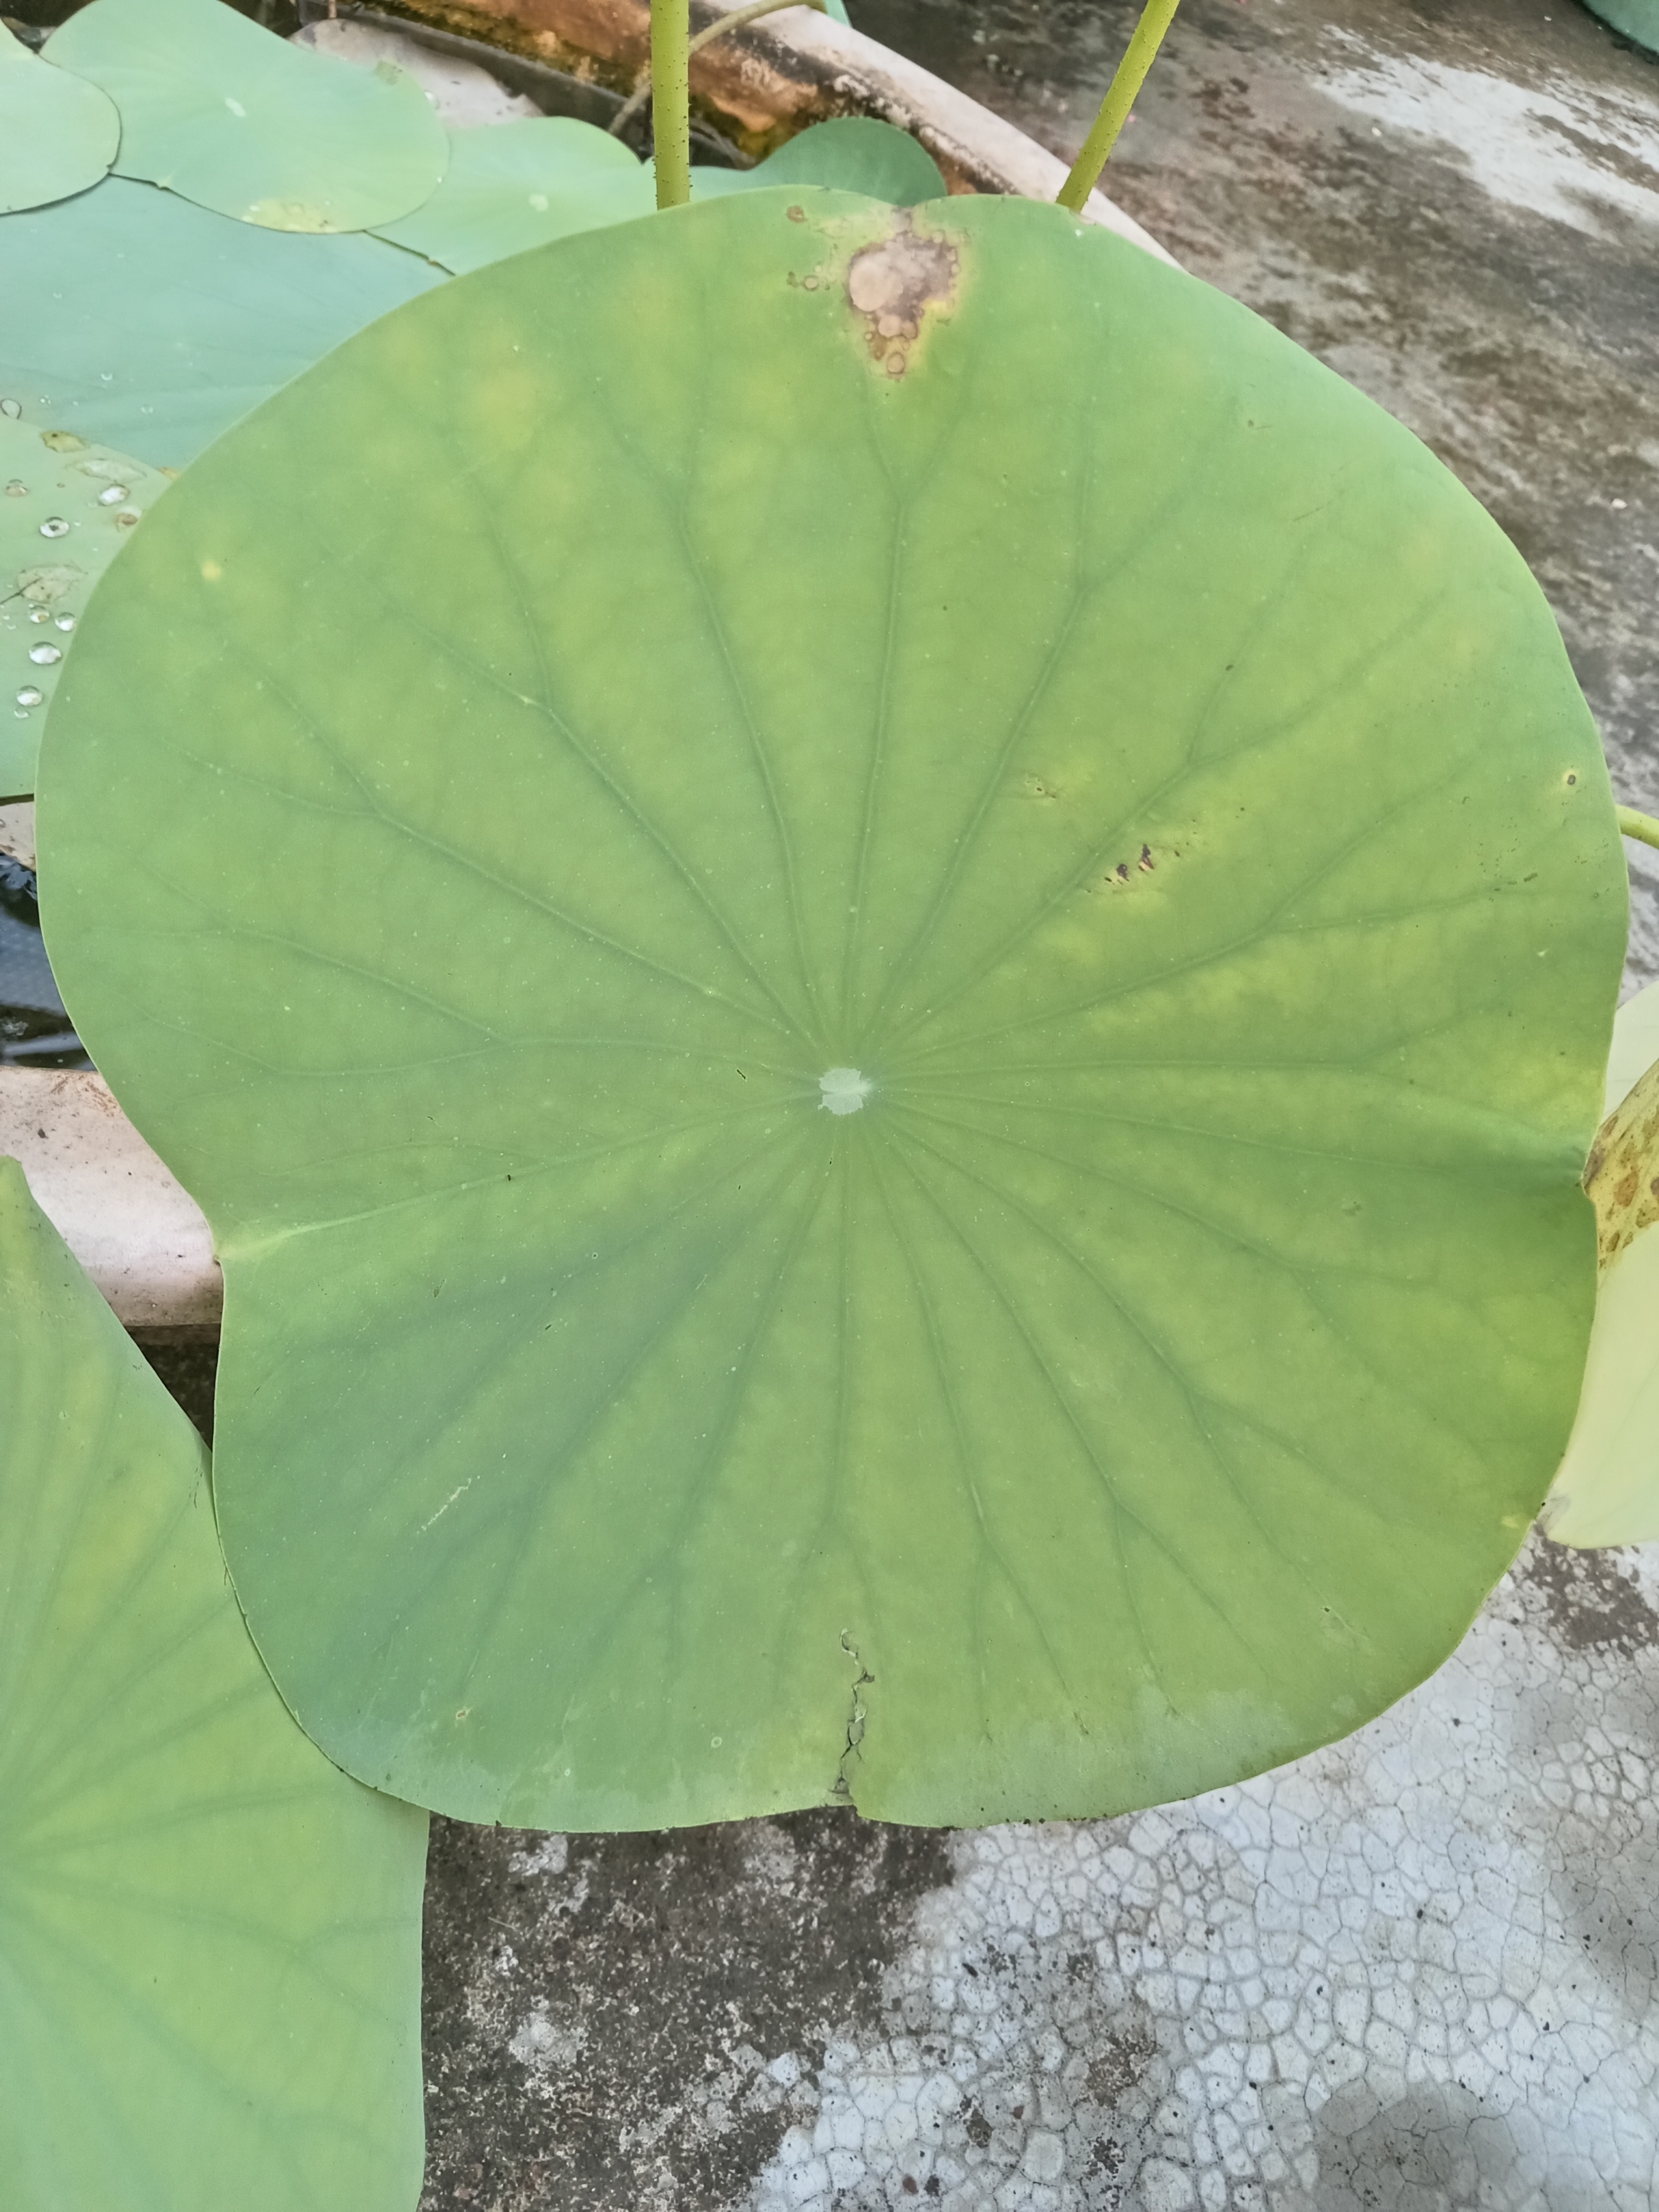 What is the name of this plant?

lotus
